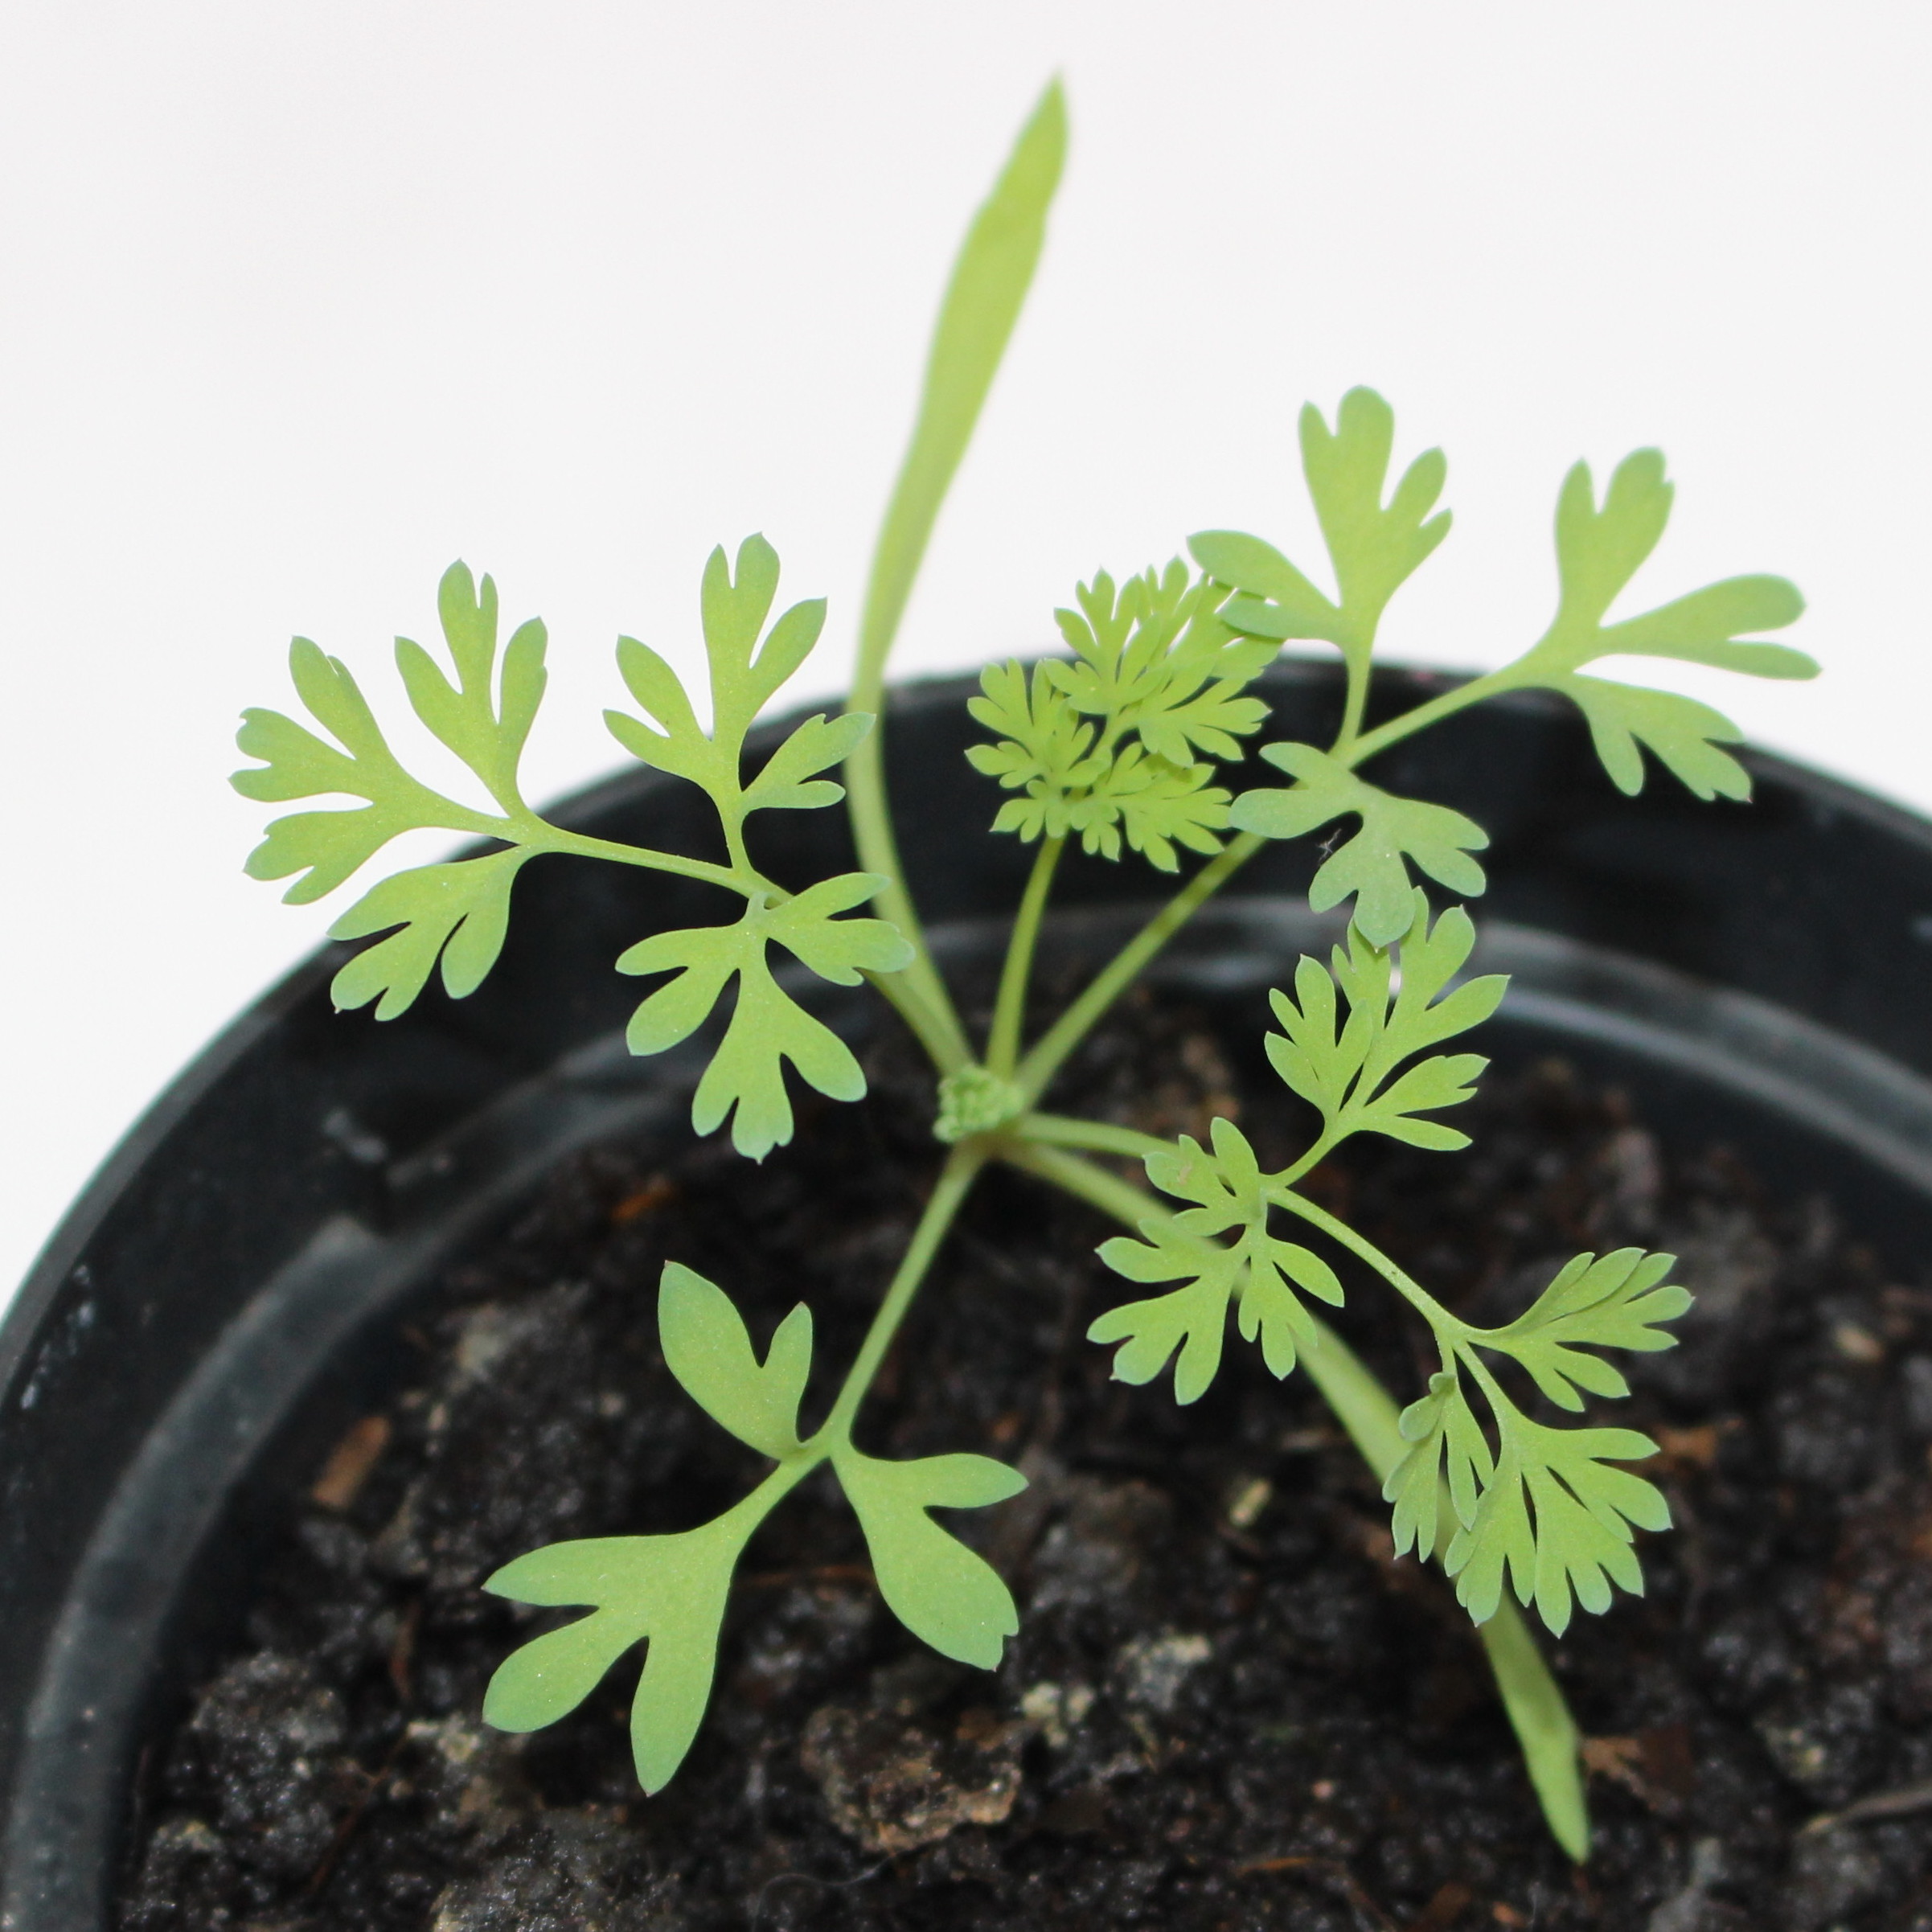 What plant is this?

Fumaria officinalis
